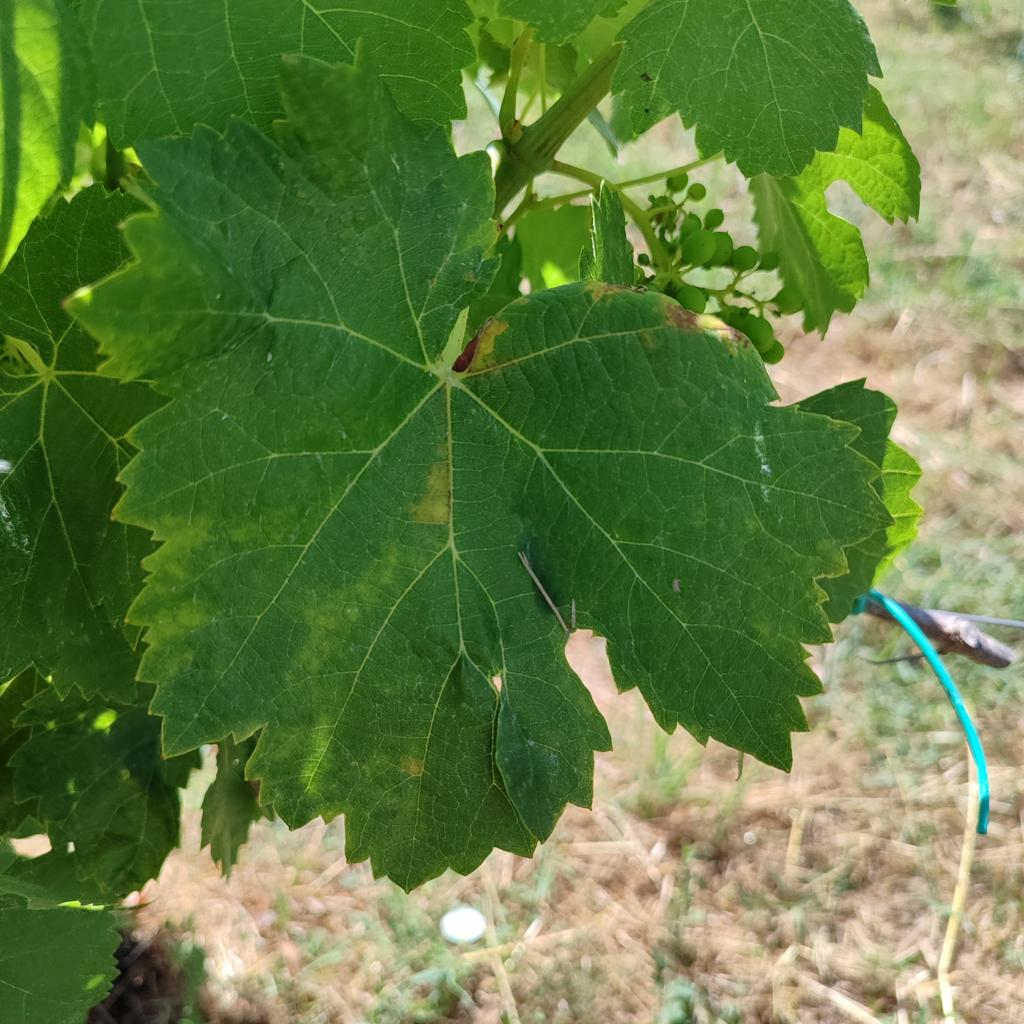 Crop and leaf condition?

grapevine, downy mildew
